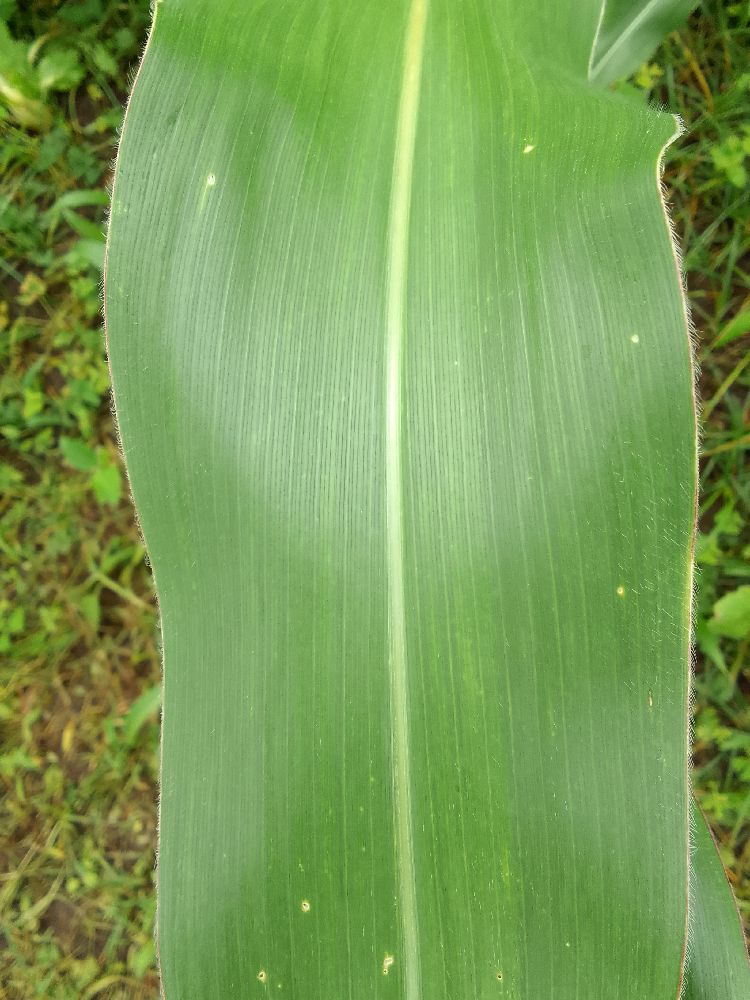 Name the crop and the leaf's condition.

maize, healthy
